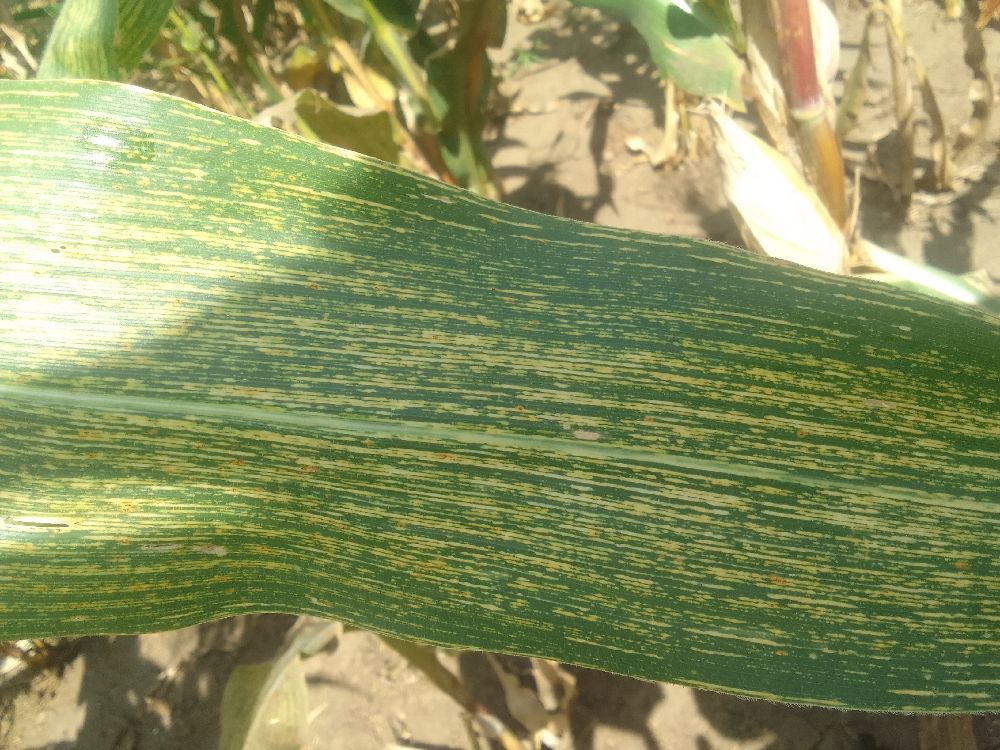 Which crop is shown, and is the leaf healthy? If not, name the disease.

maize, maize streak virus
